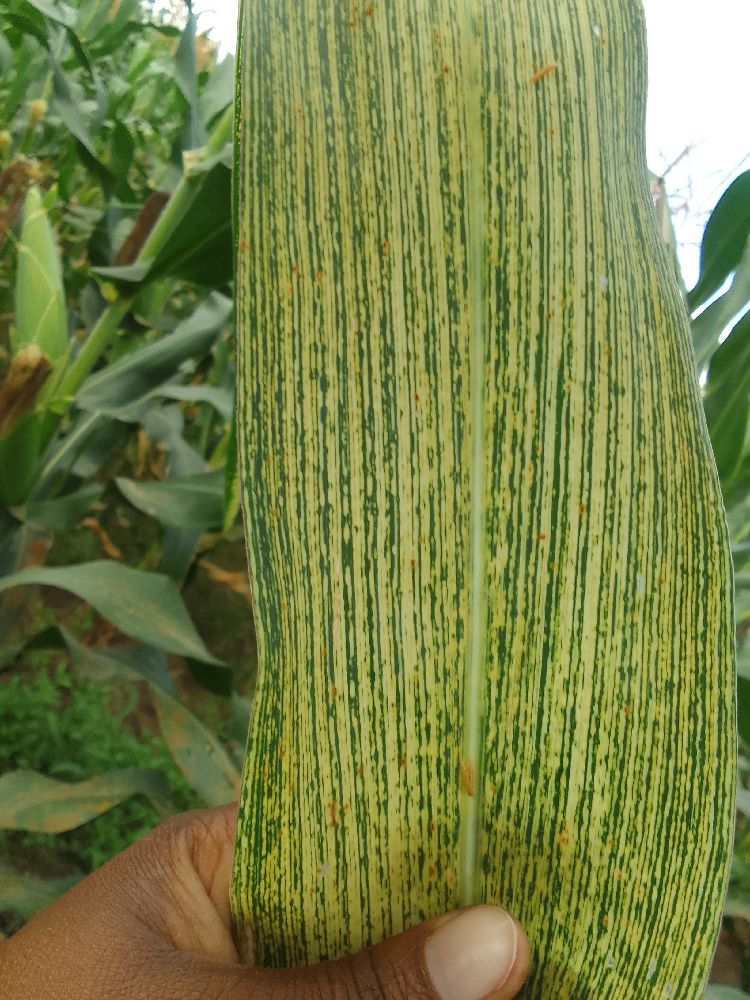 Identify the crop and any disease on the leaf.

maize, maize streak virus
